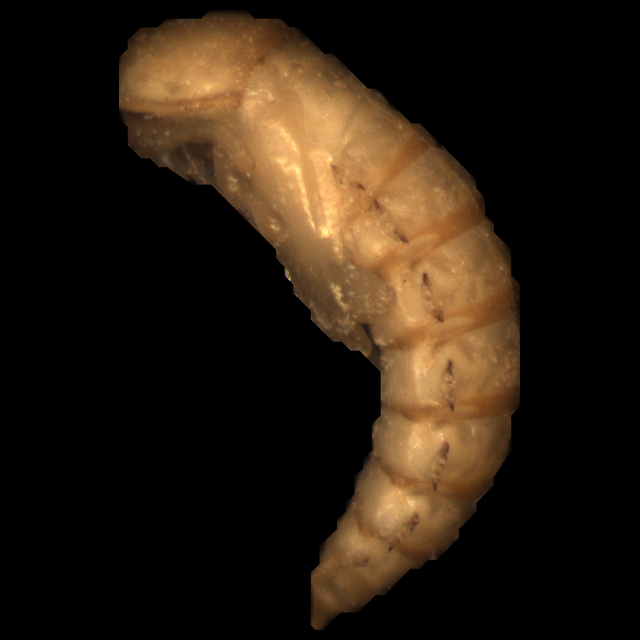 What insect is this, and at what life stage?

mealworm pupa
